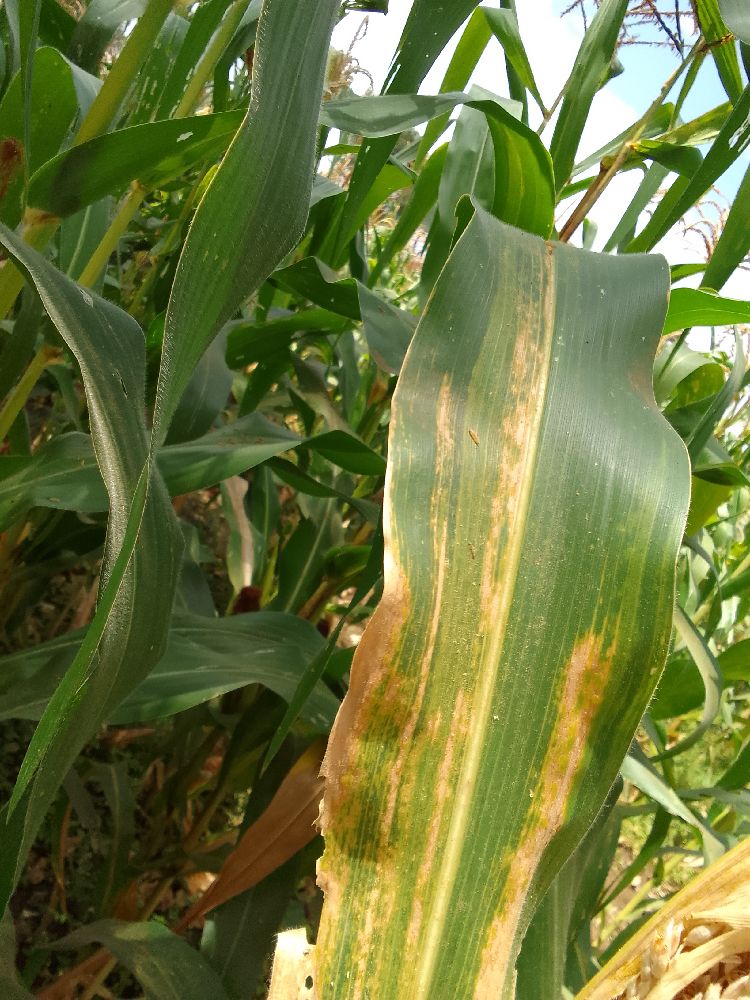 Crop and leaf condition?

maize, maize lethal necrosis
